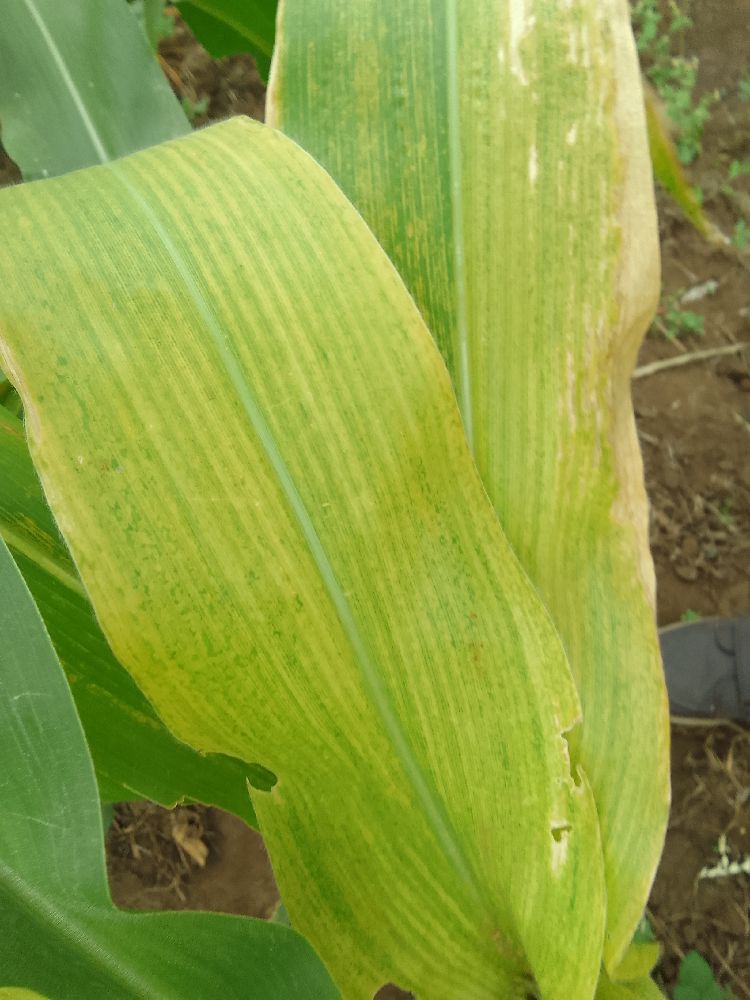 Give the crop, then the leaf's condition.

maize, maize lethal necrosis
